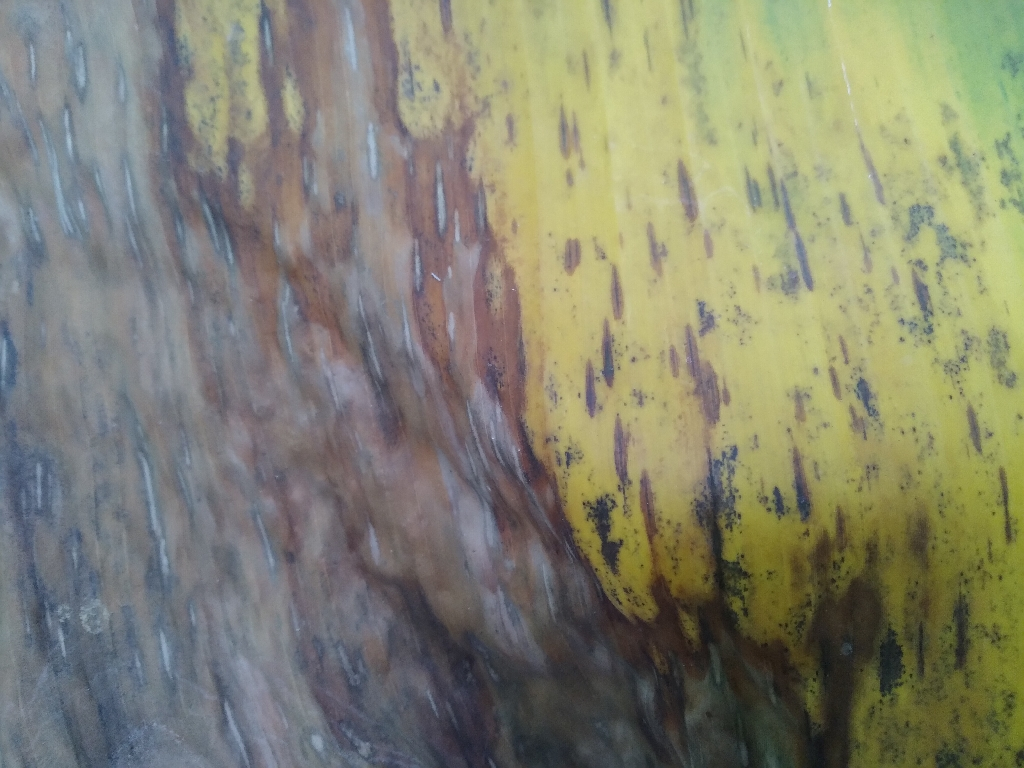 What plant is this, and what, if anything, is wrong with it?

banana, black sigatoka
